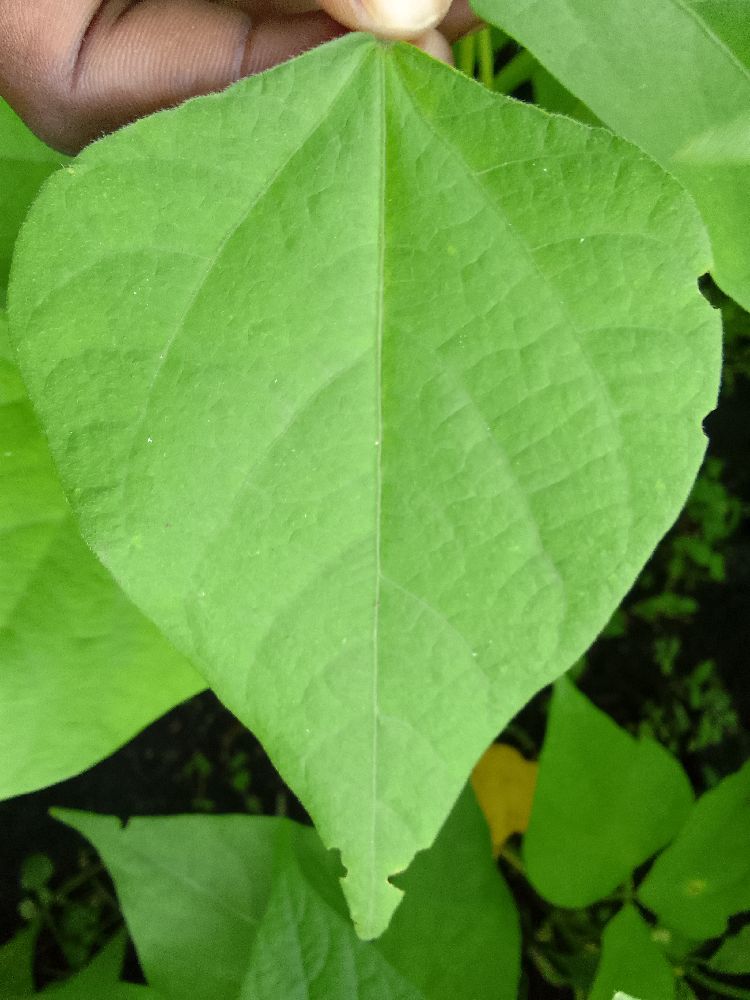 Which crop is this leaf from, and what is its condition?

common bean, healthy
